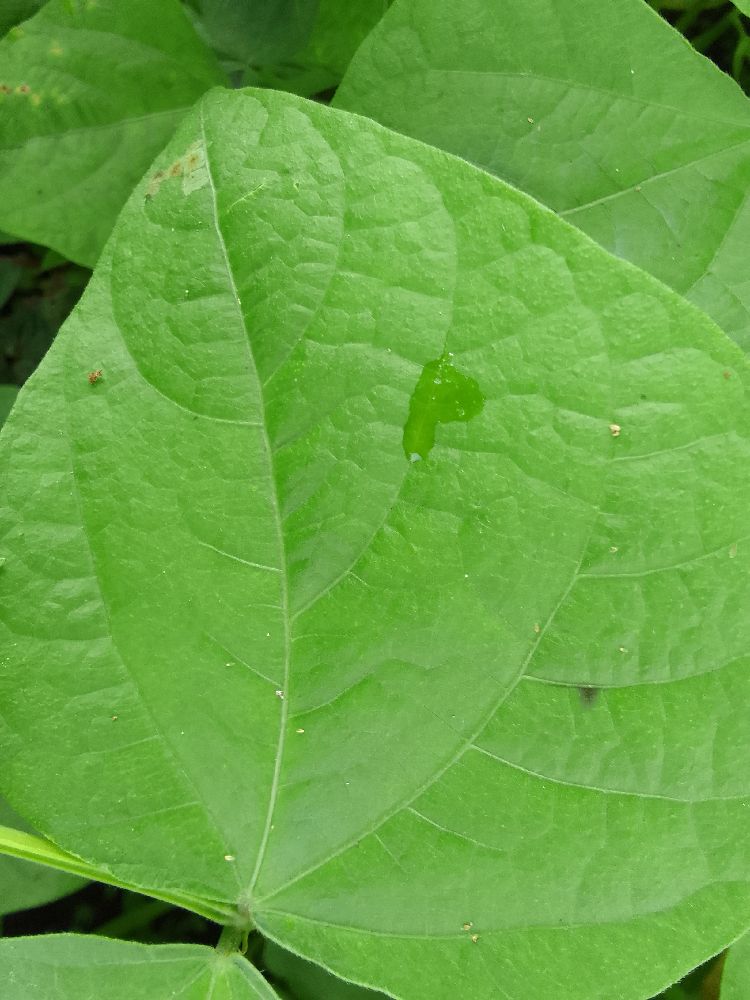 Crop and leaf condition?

common bean, healthy
